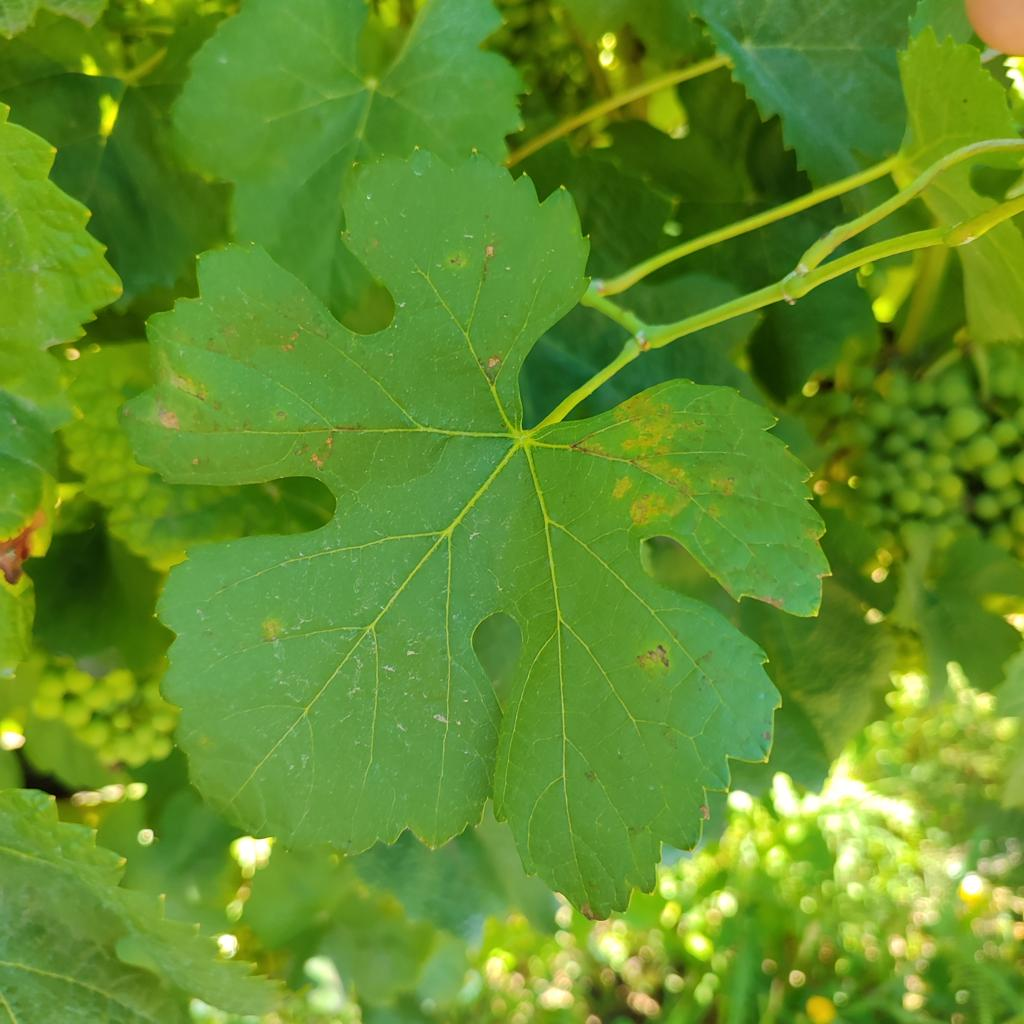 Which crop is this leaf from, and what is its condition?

grapevine, downy mildew
